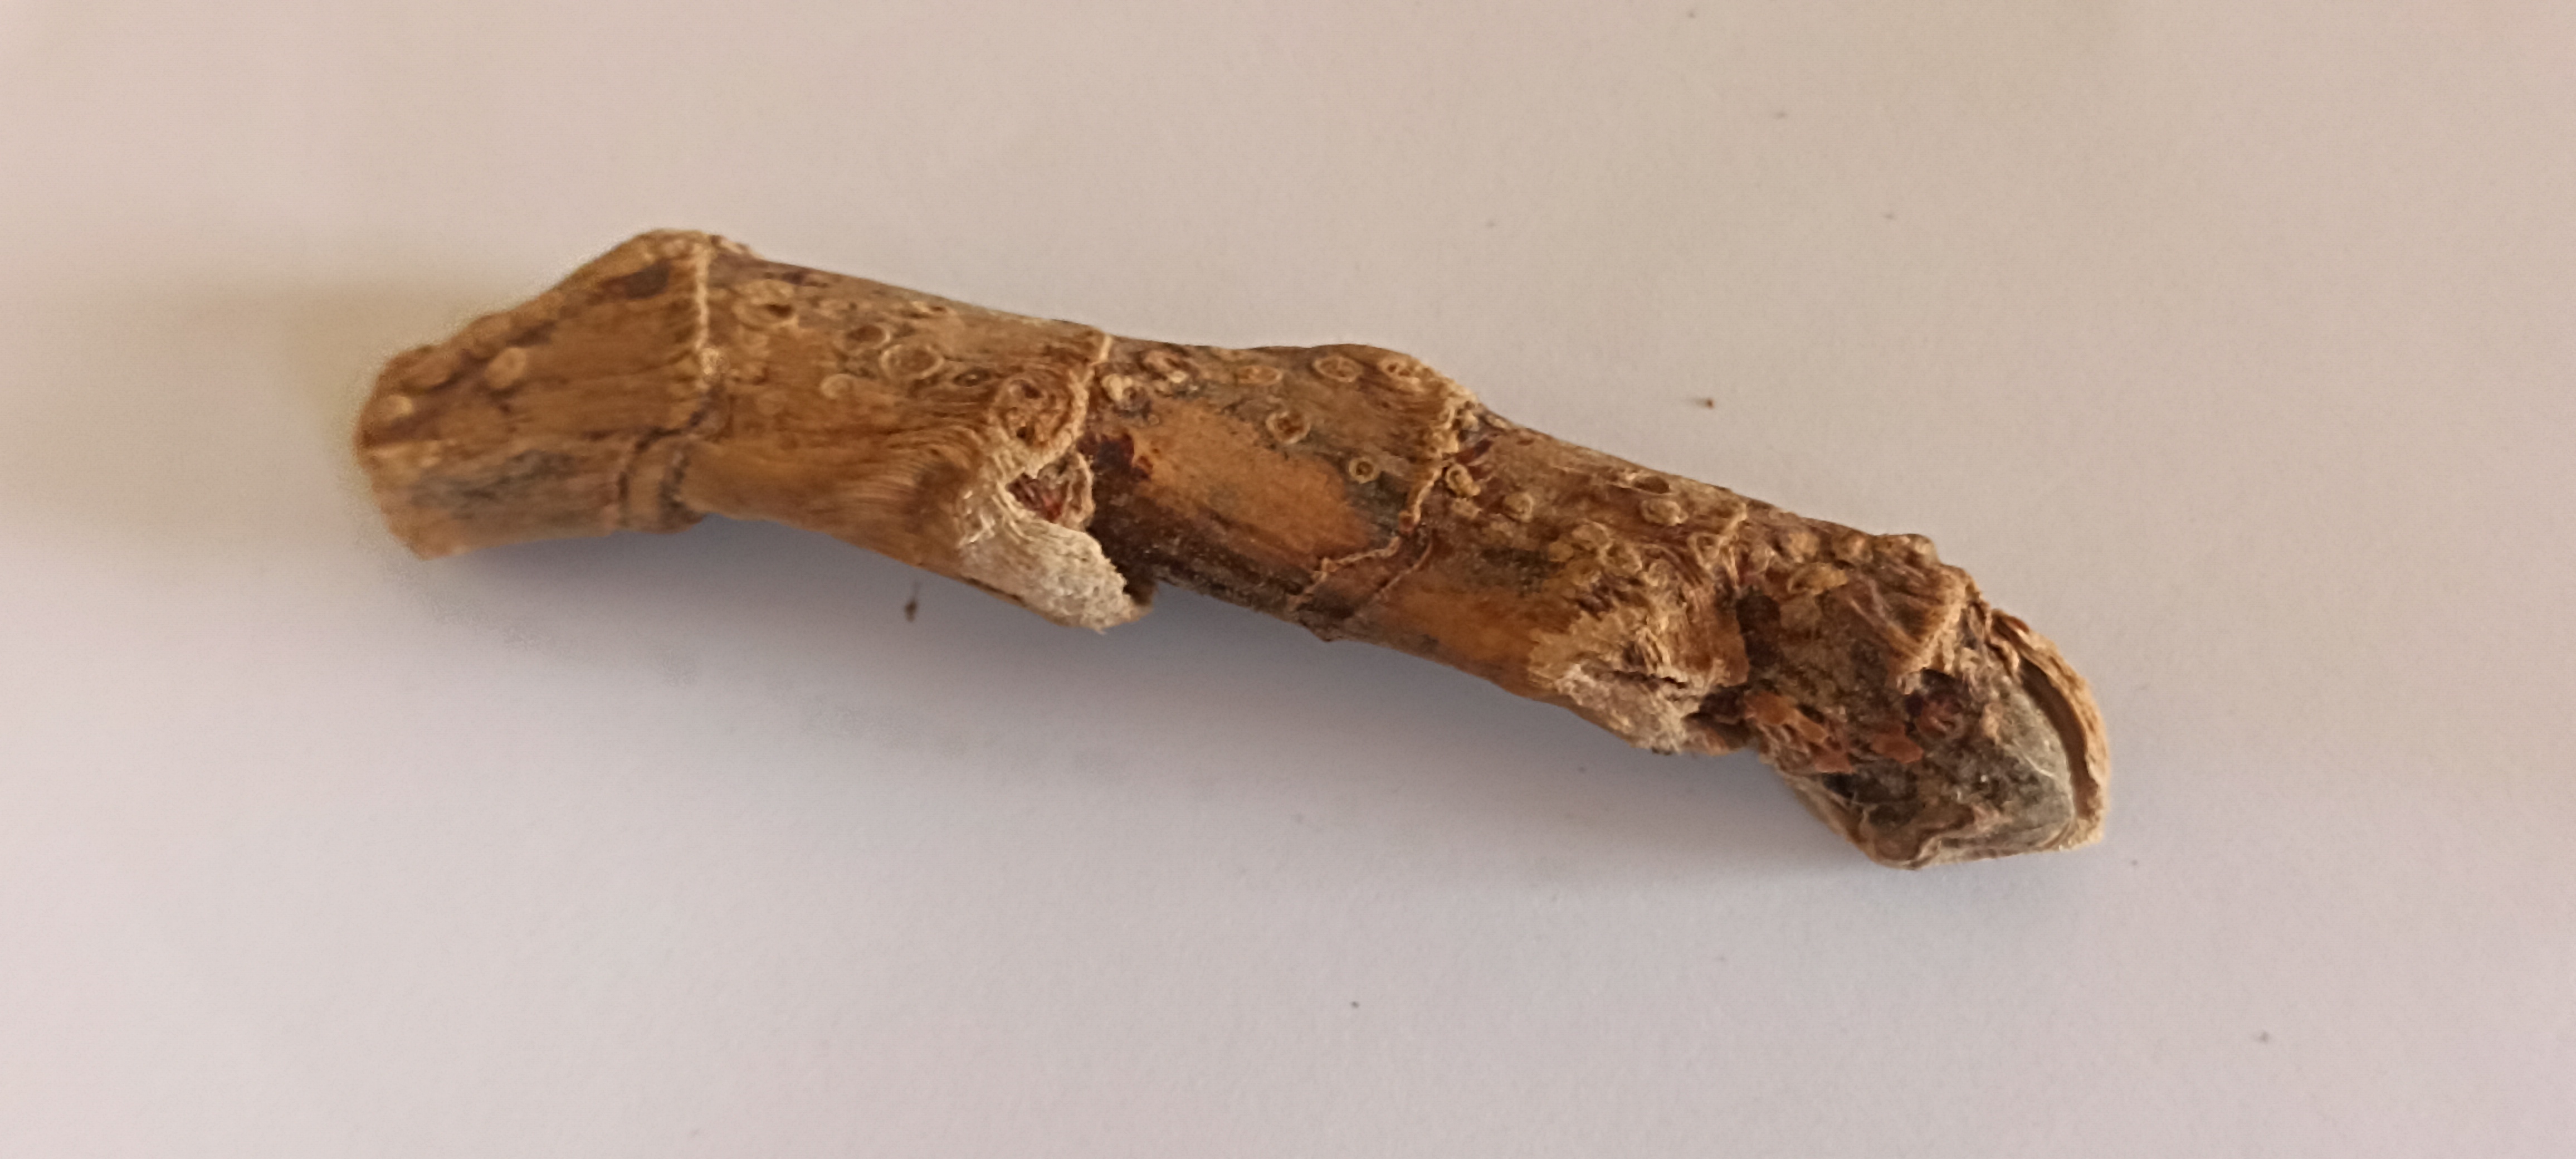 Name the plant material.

vekhand
